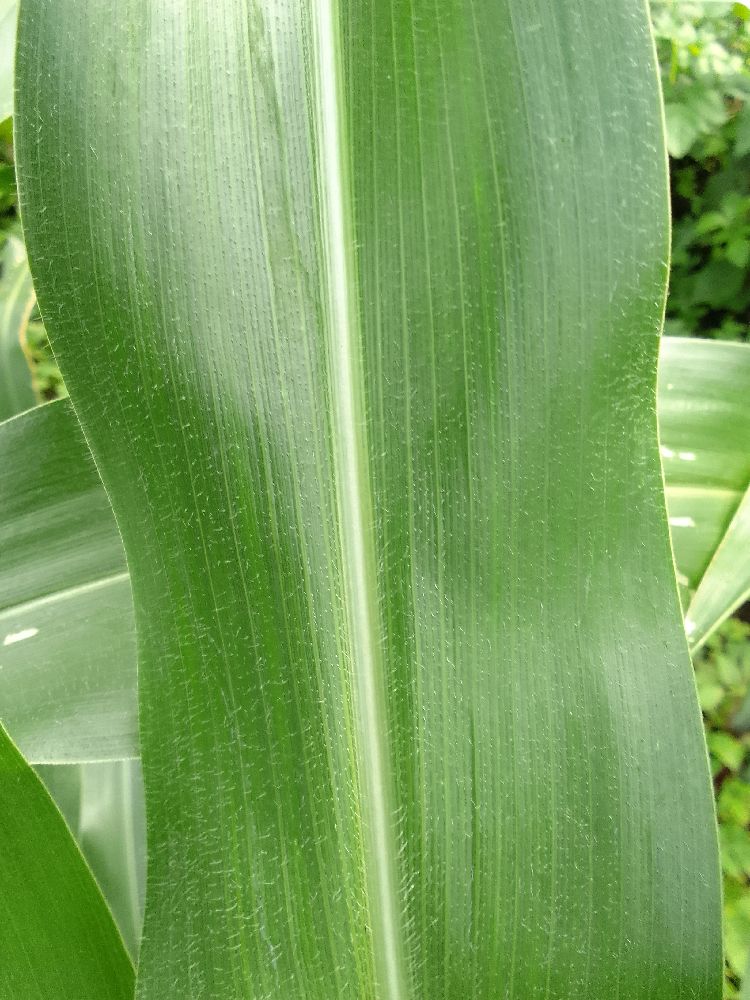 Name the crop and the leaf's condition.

maize, healthy
